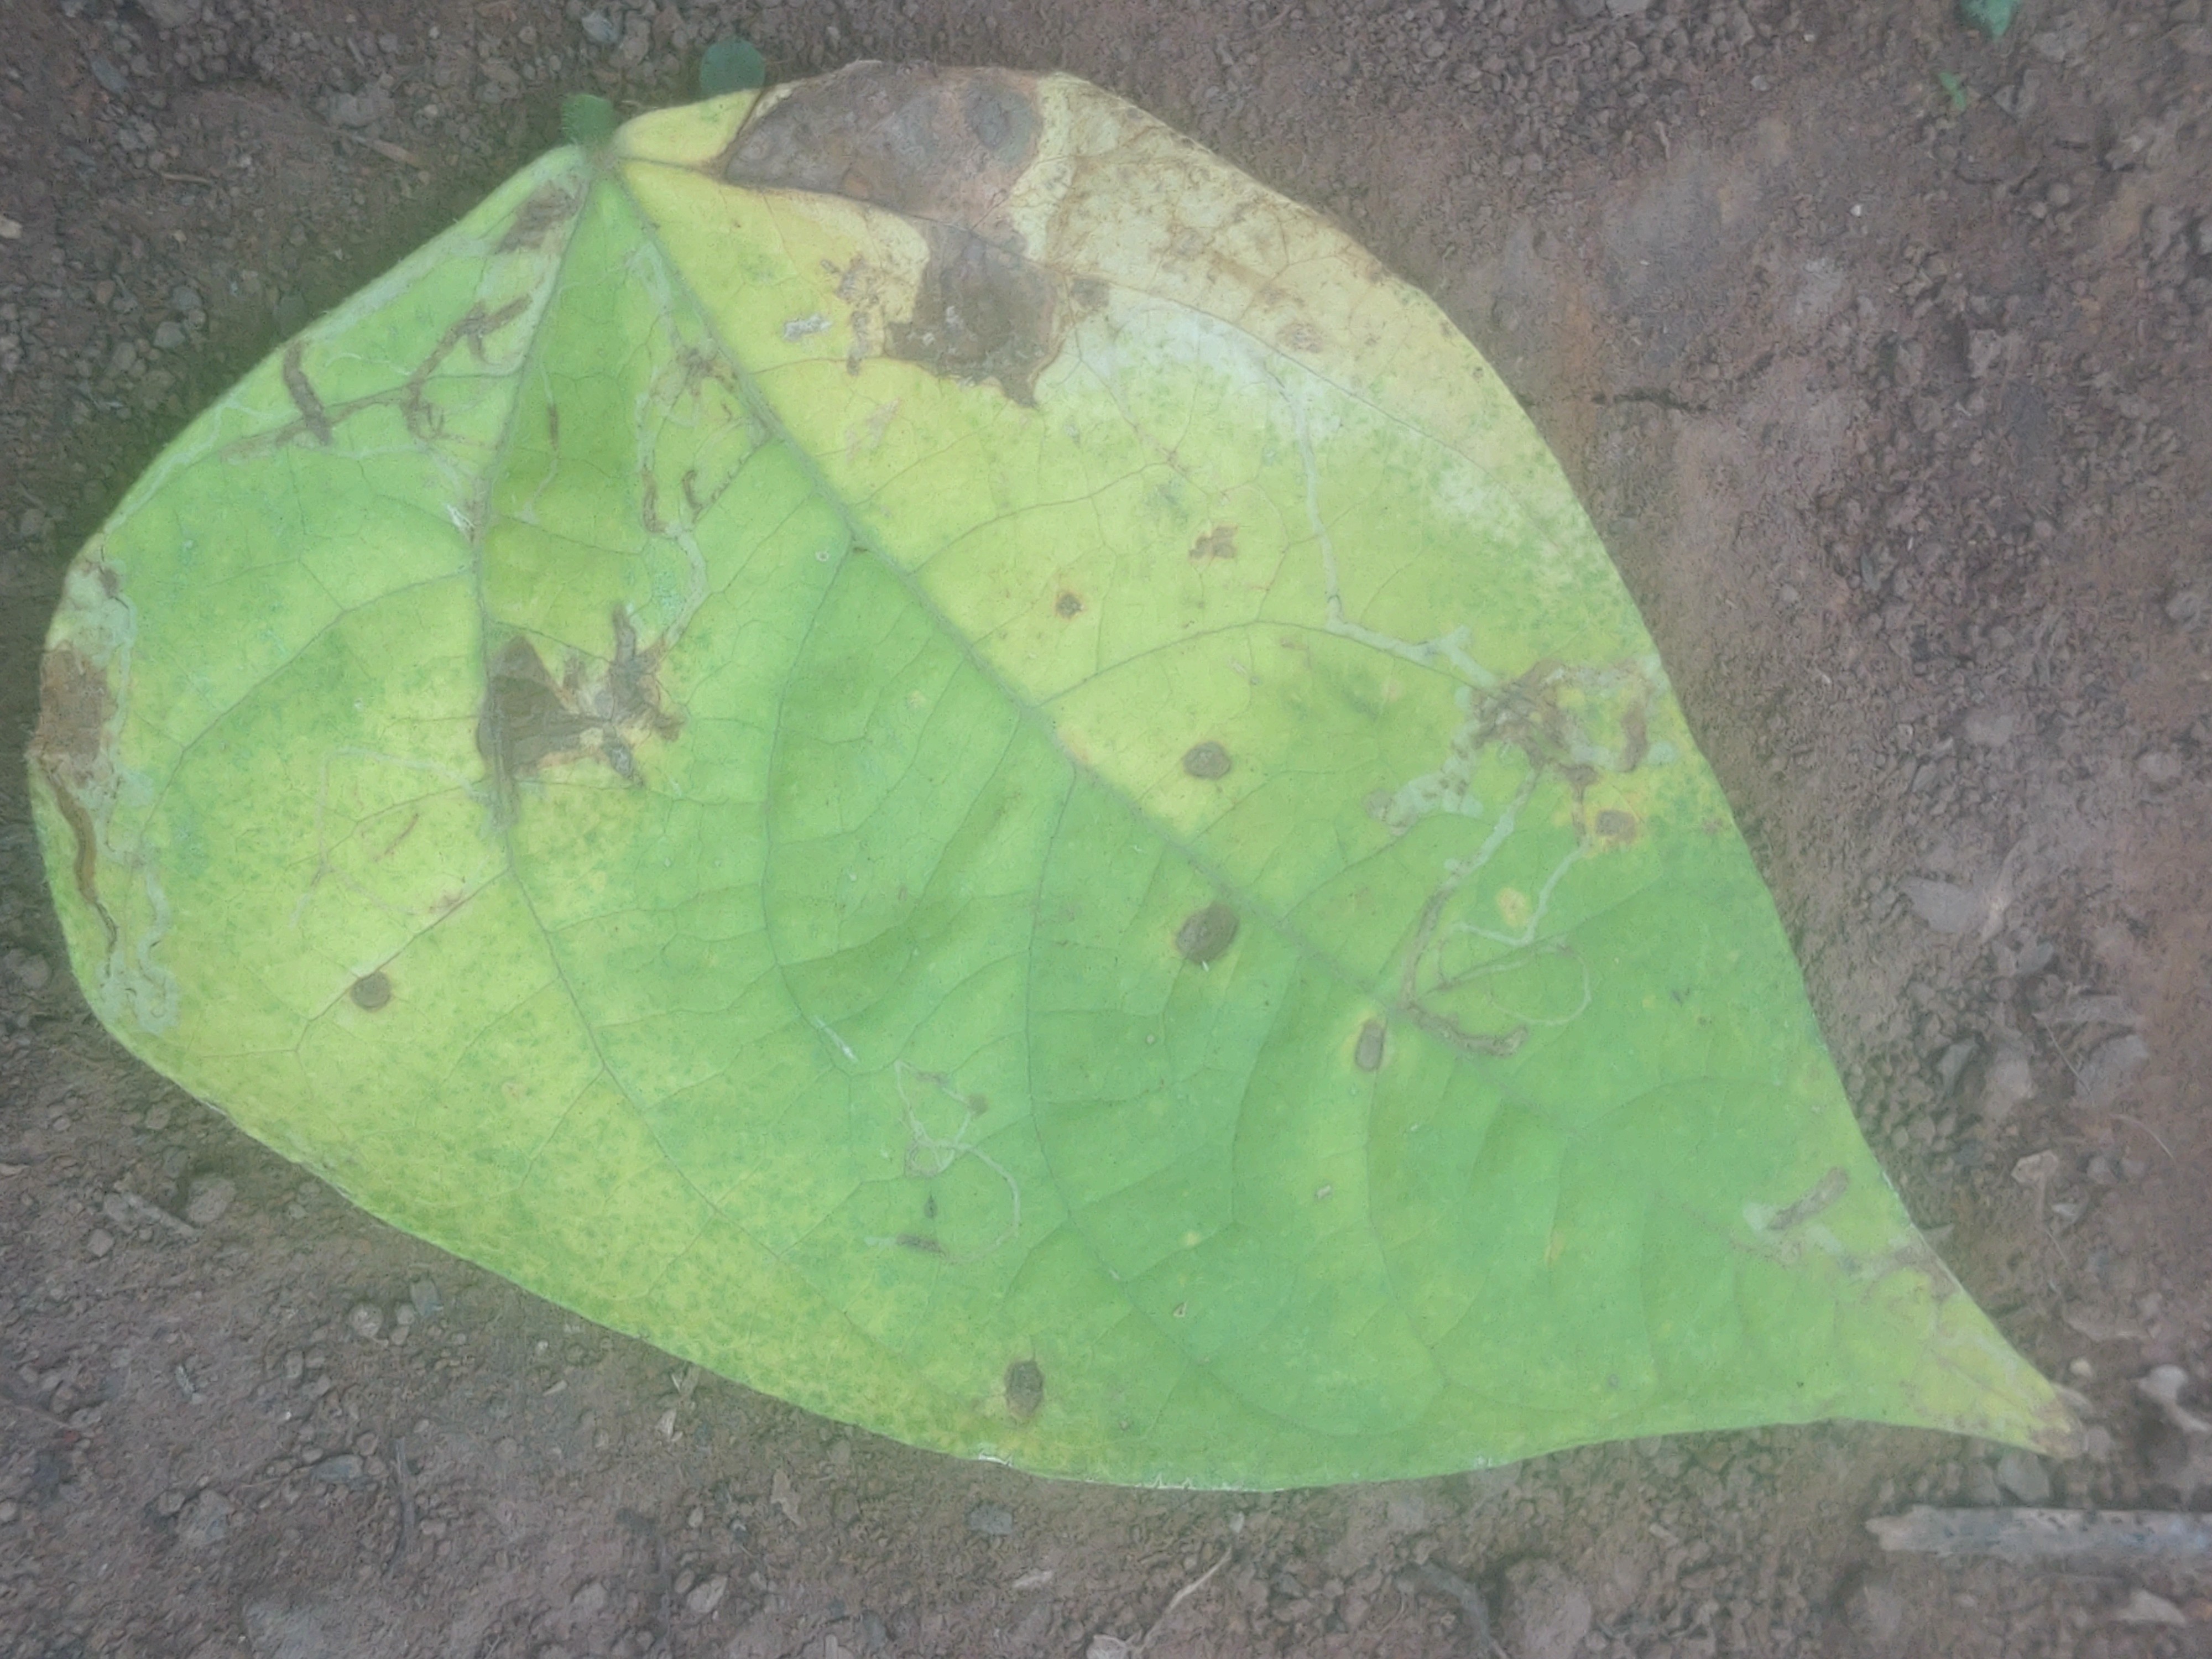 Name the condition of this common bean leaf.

anthracnose
